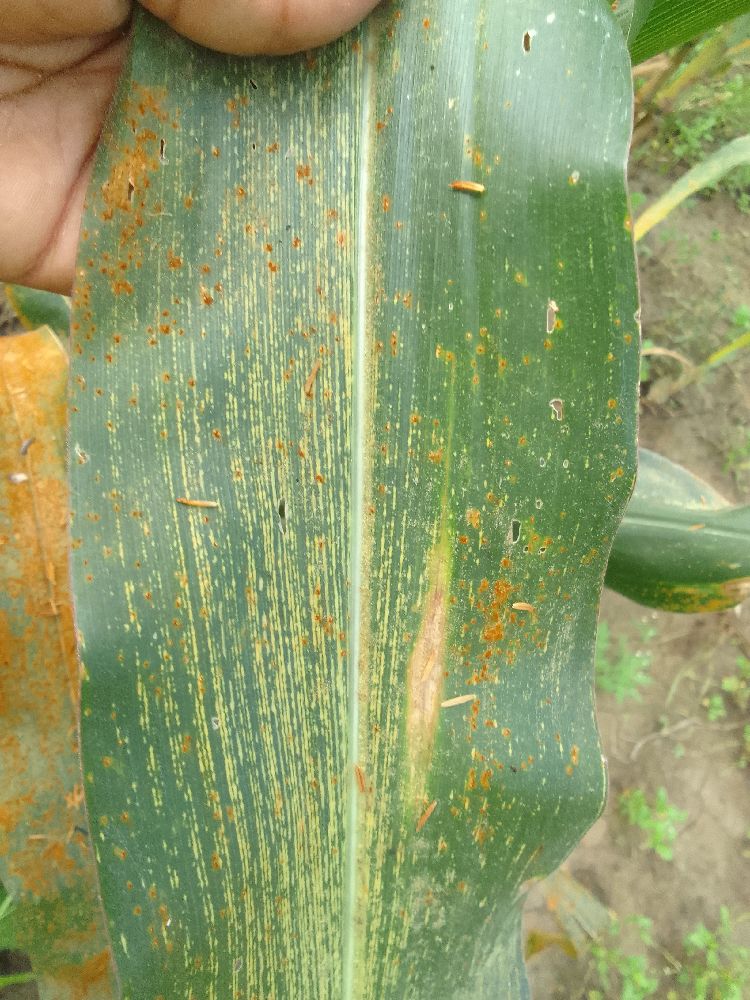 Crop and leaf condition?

maize, maize streak virus
